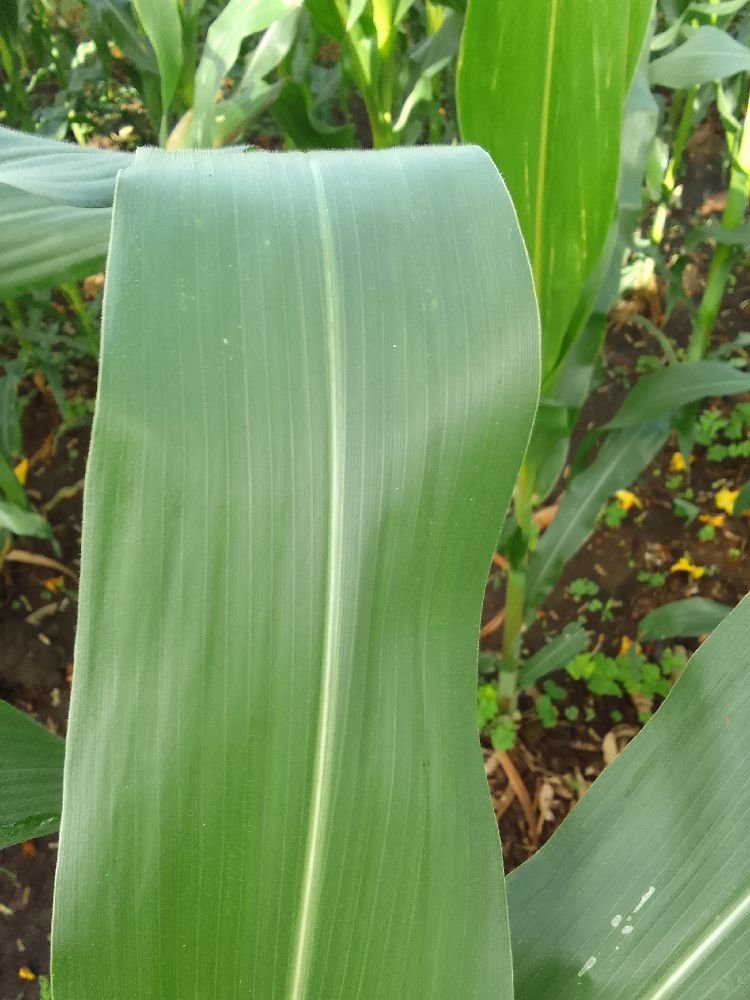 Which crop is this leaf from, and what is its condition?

maize, healthy
